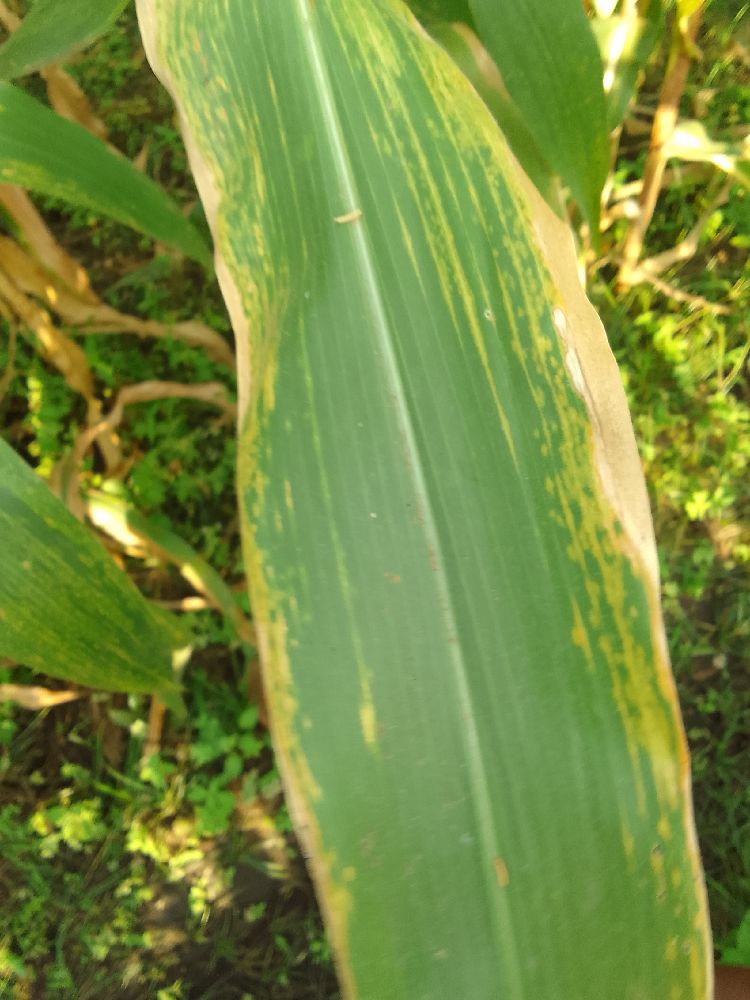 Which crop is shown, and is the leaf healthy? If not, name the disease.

maize, maize lethal necrosis
